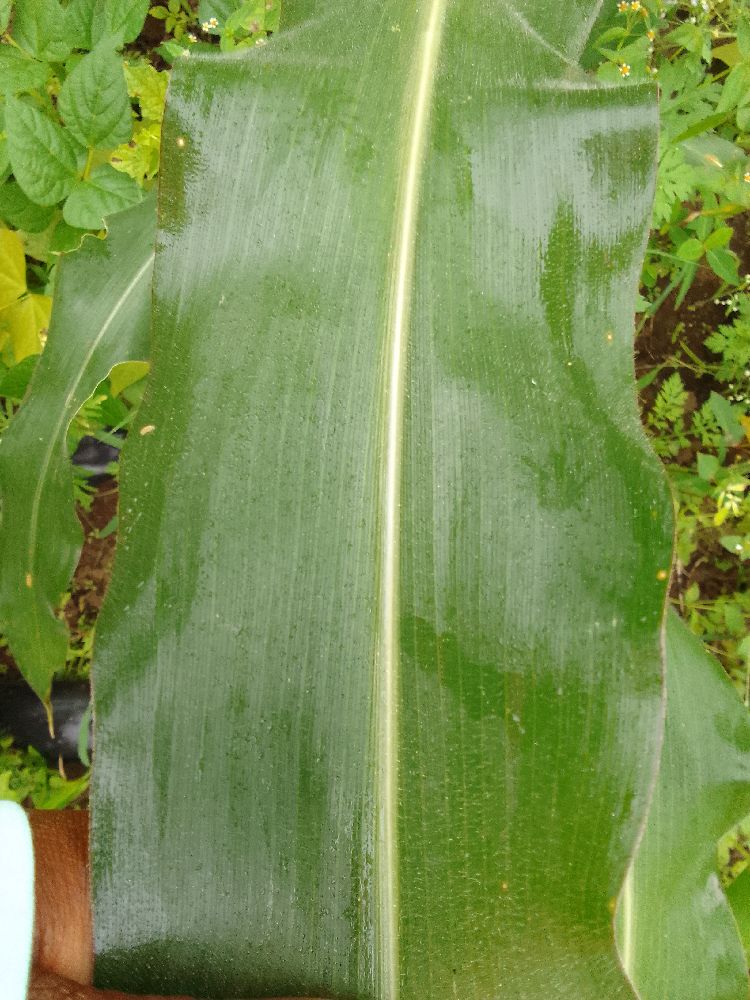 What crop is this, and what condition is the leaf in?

maize, healthy
